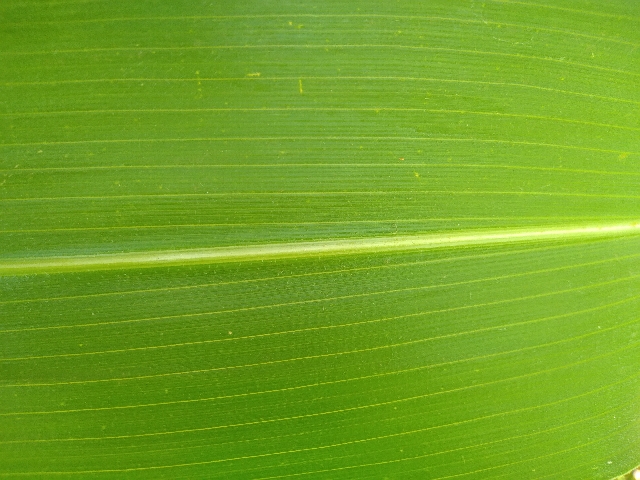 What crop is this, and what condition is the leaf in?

maize, healthy
